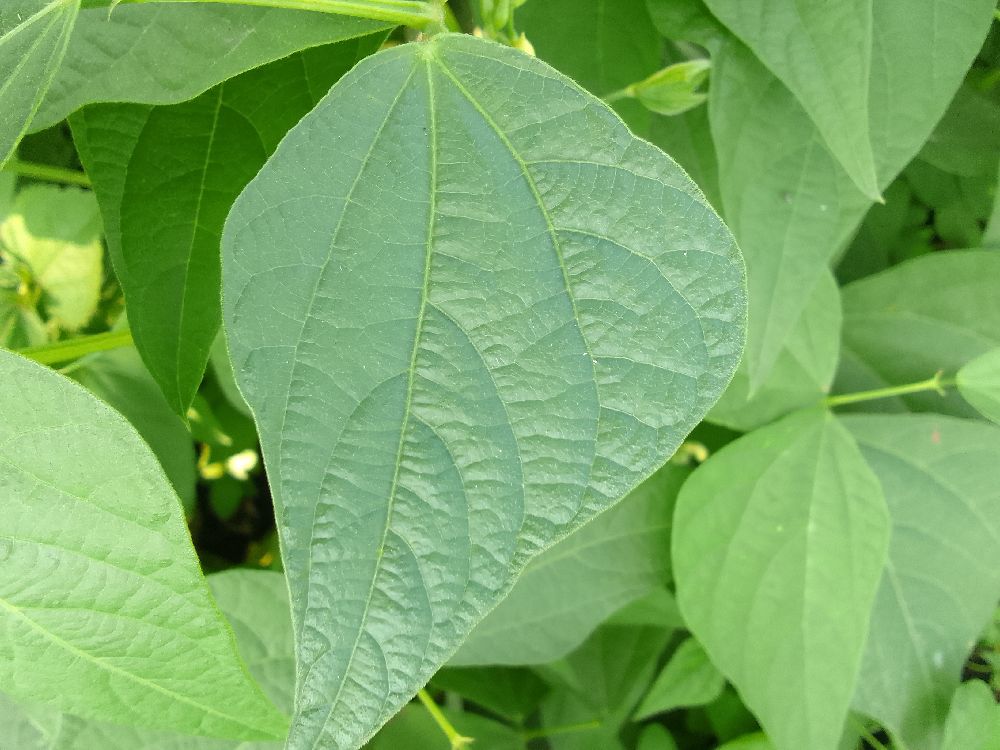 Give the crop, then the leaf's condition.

common bean, healthy
